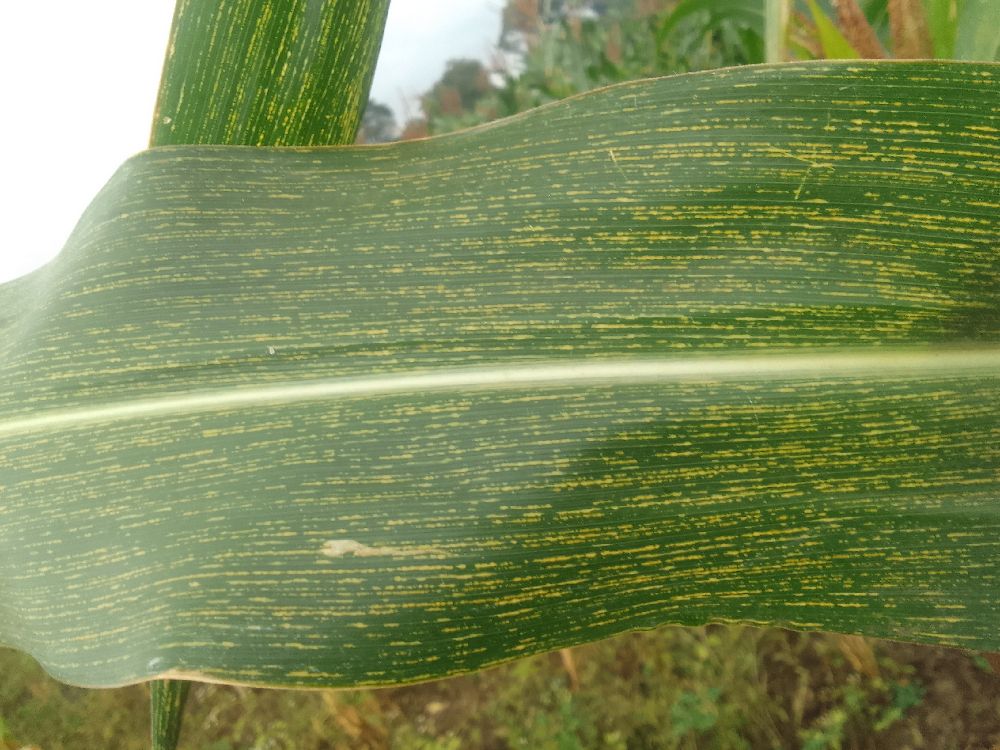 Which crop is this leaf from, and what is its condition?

maize, maize streak virus
